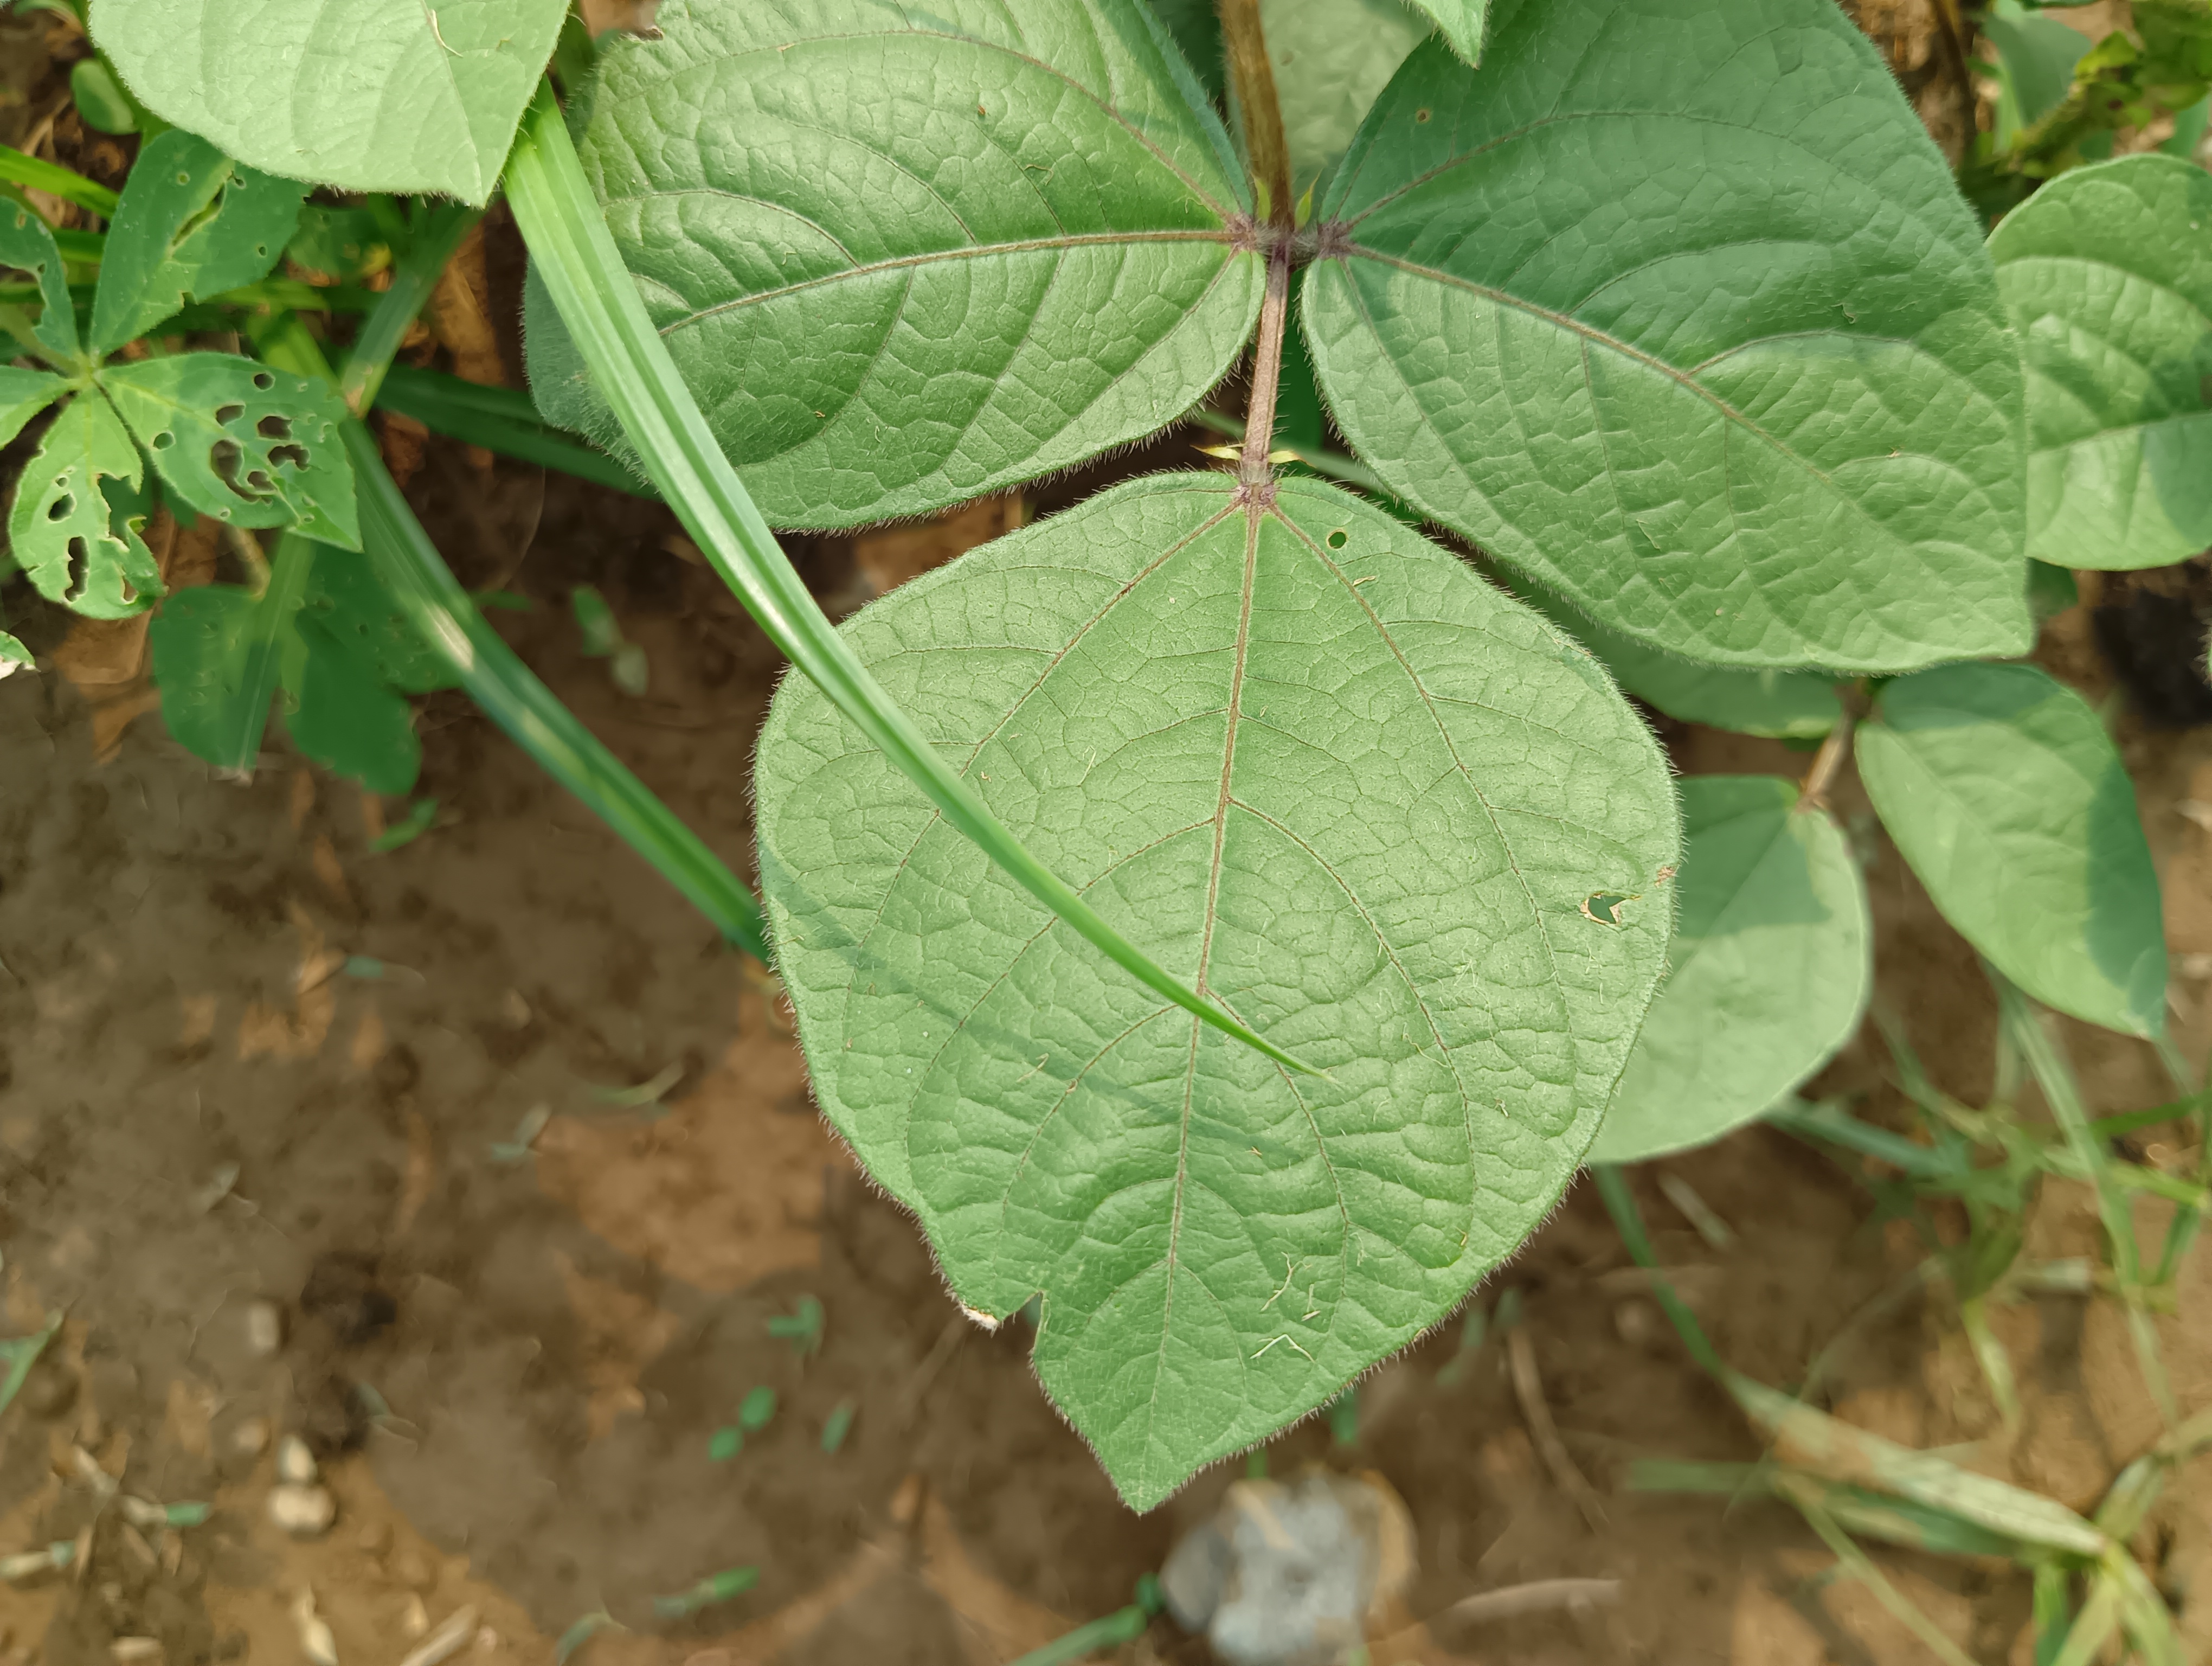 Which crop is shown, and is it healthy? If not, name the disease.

mungbean, healthy
